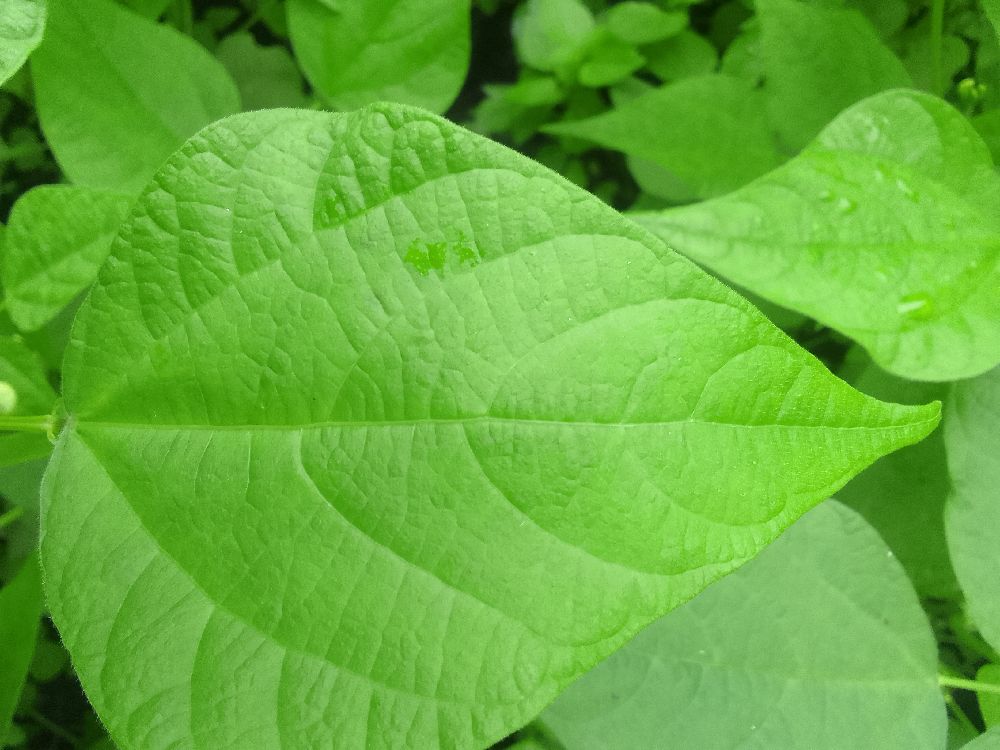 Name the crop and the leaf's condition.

common bean, healthy
